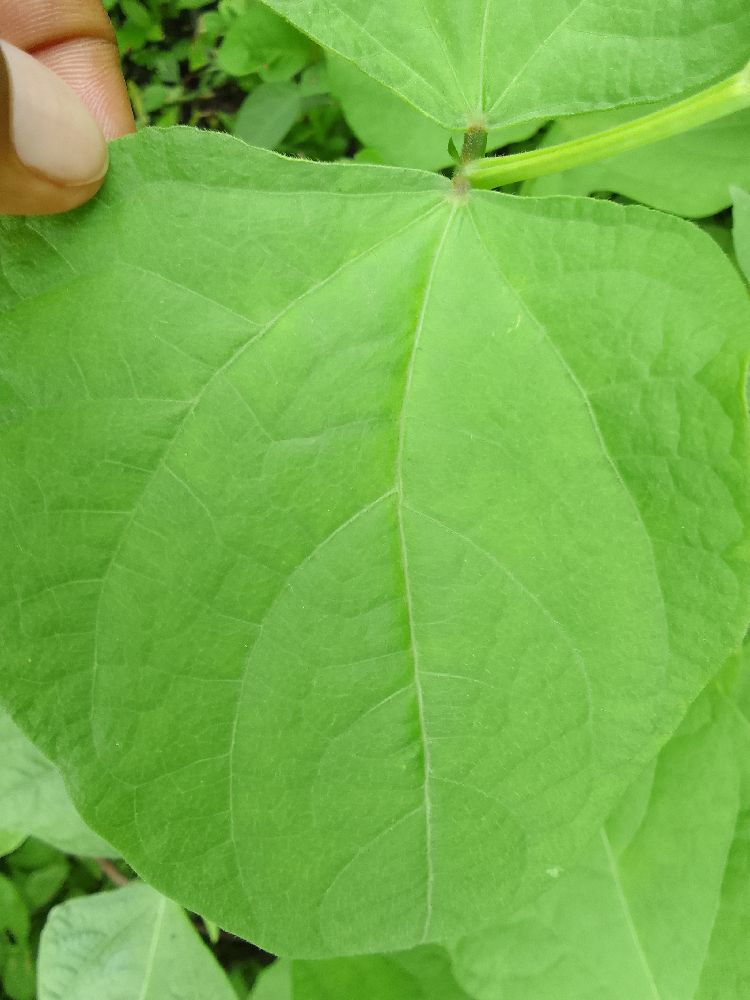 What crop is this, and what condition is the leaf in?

common bean, healthy
